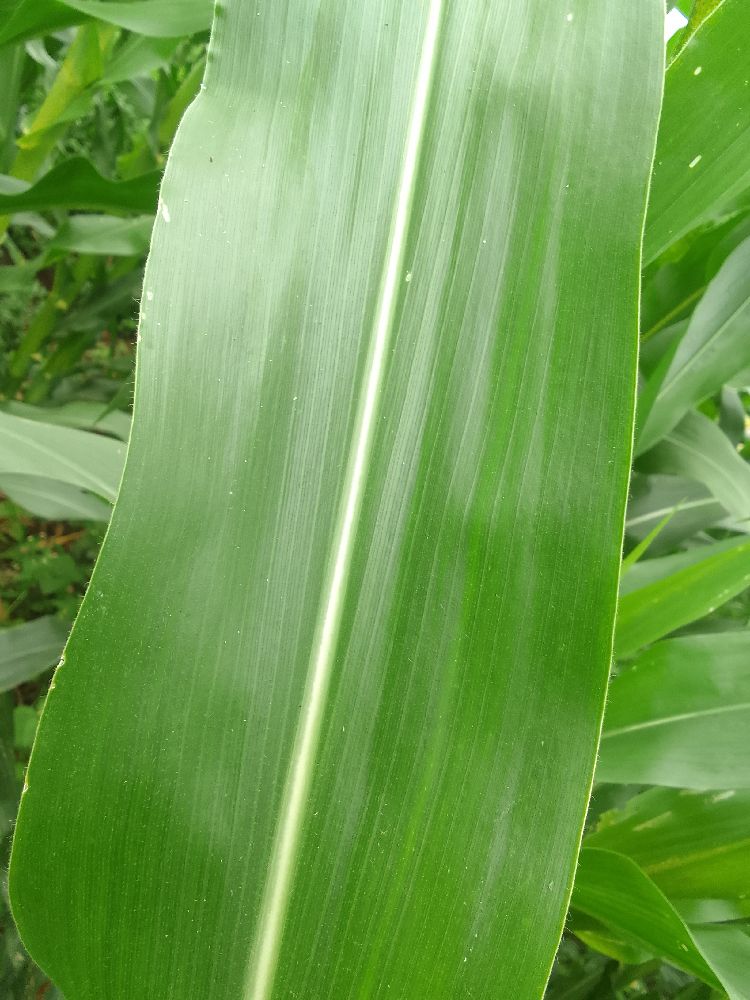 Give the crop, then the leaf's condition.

maize, healthy
